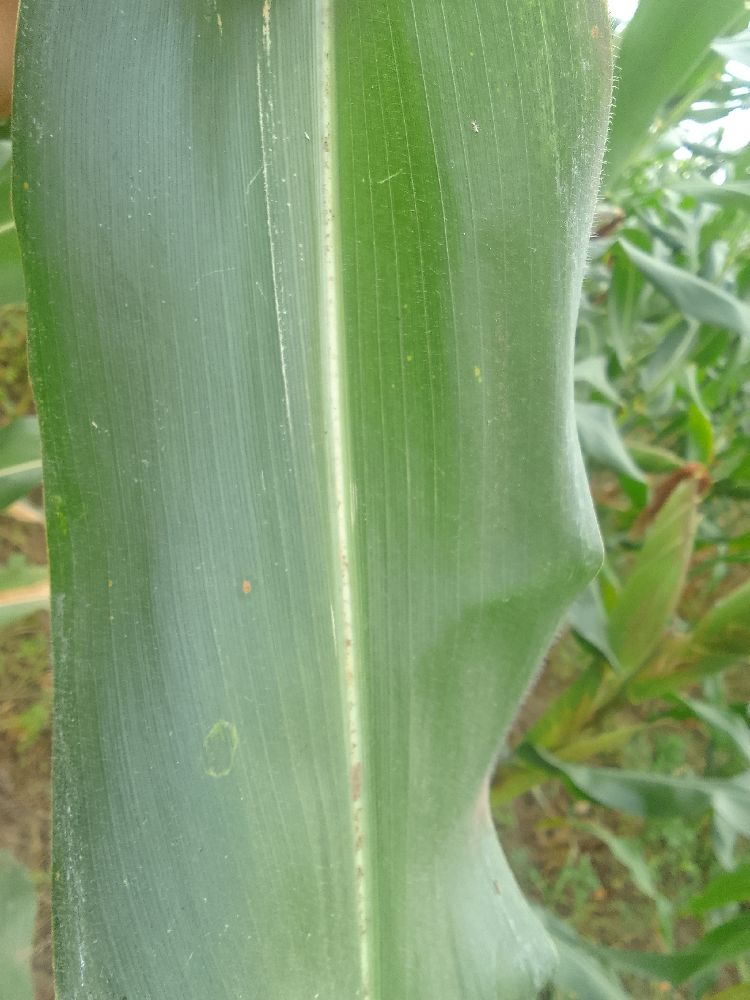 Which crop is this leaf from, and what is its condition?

maize, healthy
